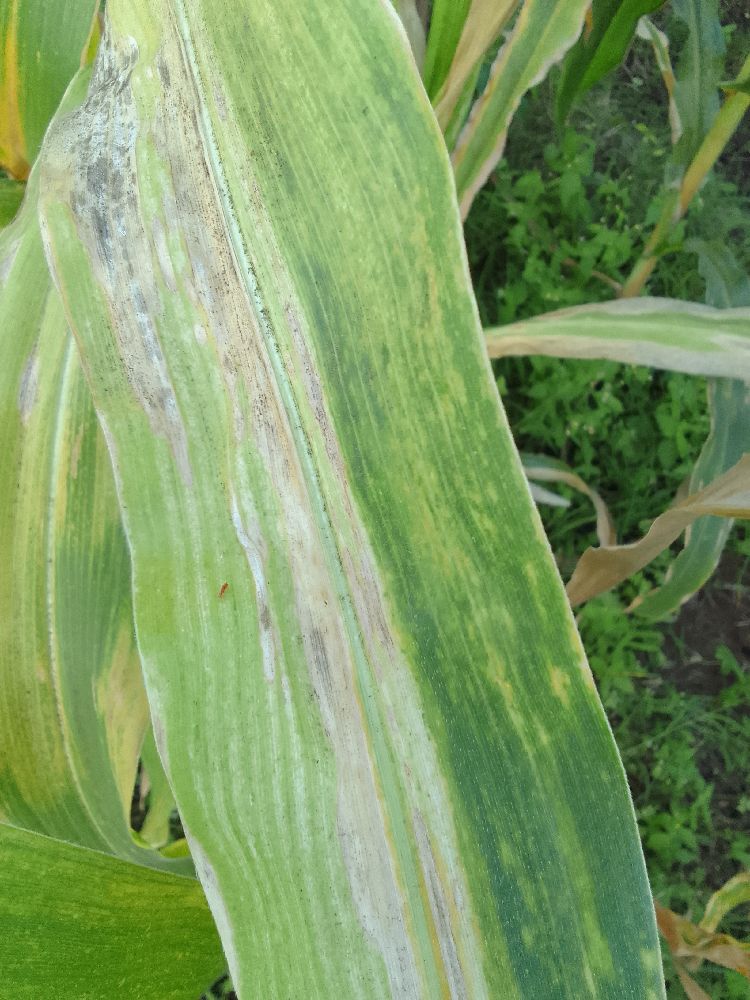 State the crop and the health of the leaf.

maize, maize lethal necrosis
